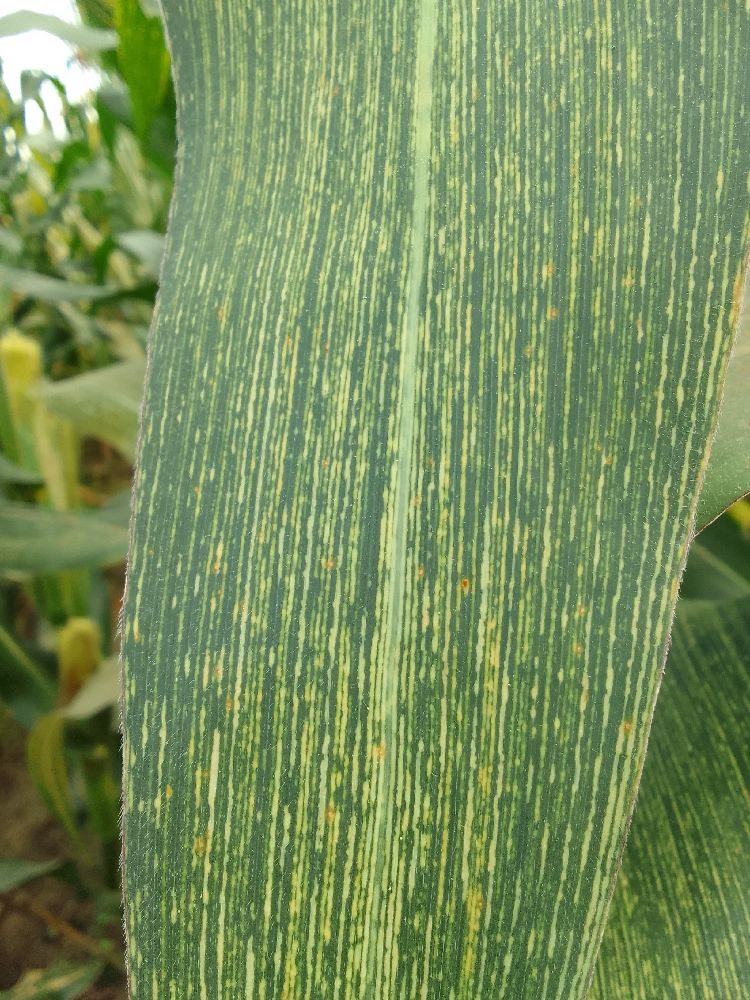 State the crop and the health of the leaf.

maize, maize streak virus
